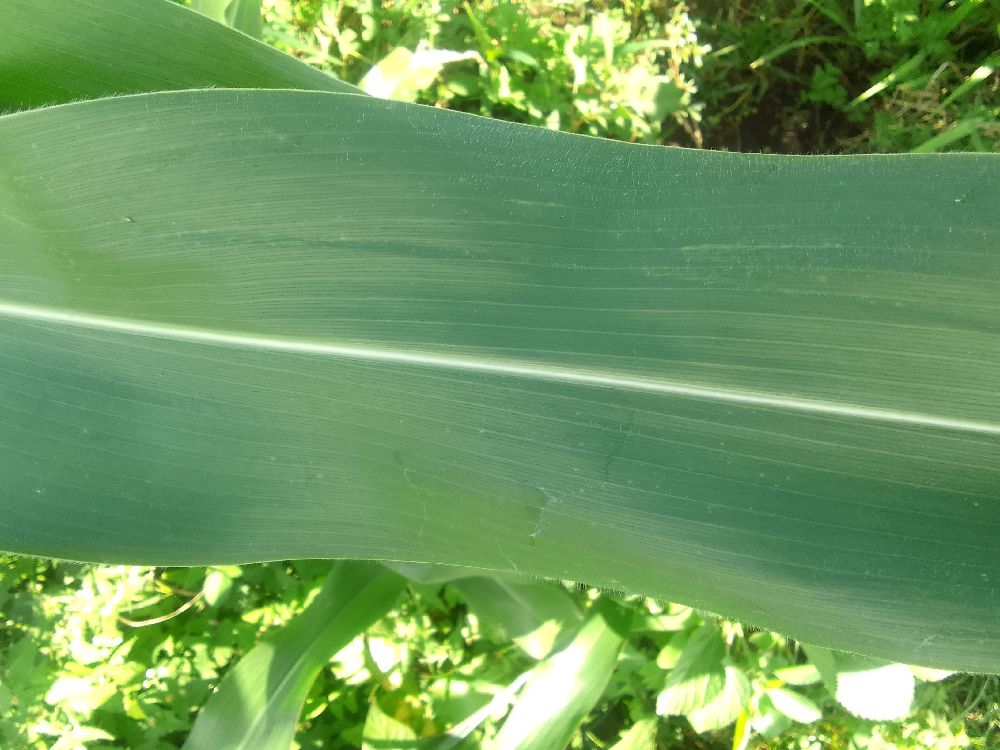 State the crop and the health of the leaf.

maize, healthy
